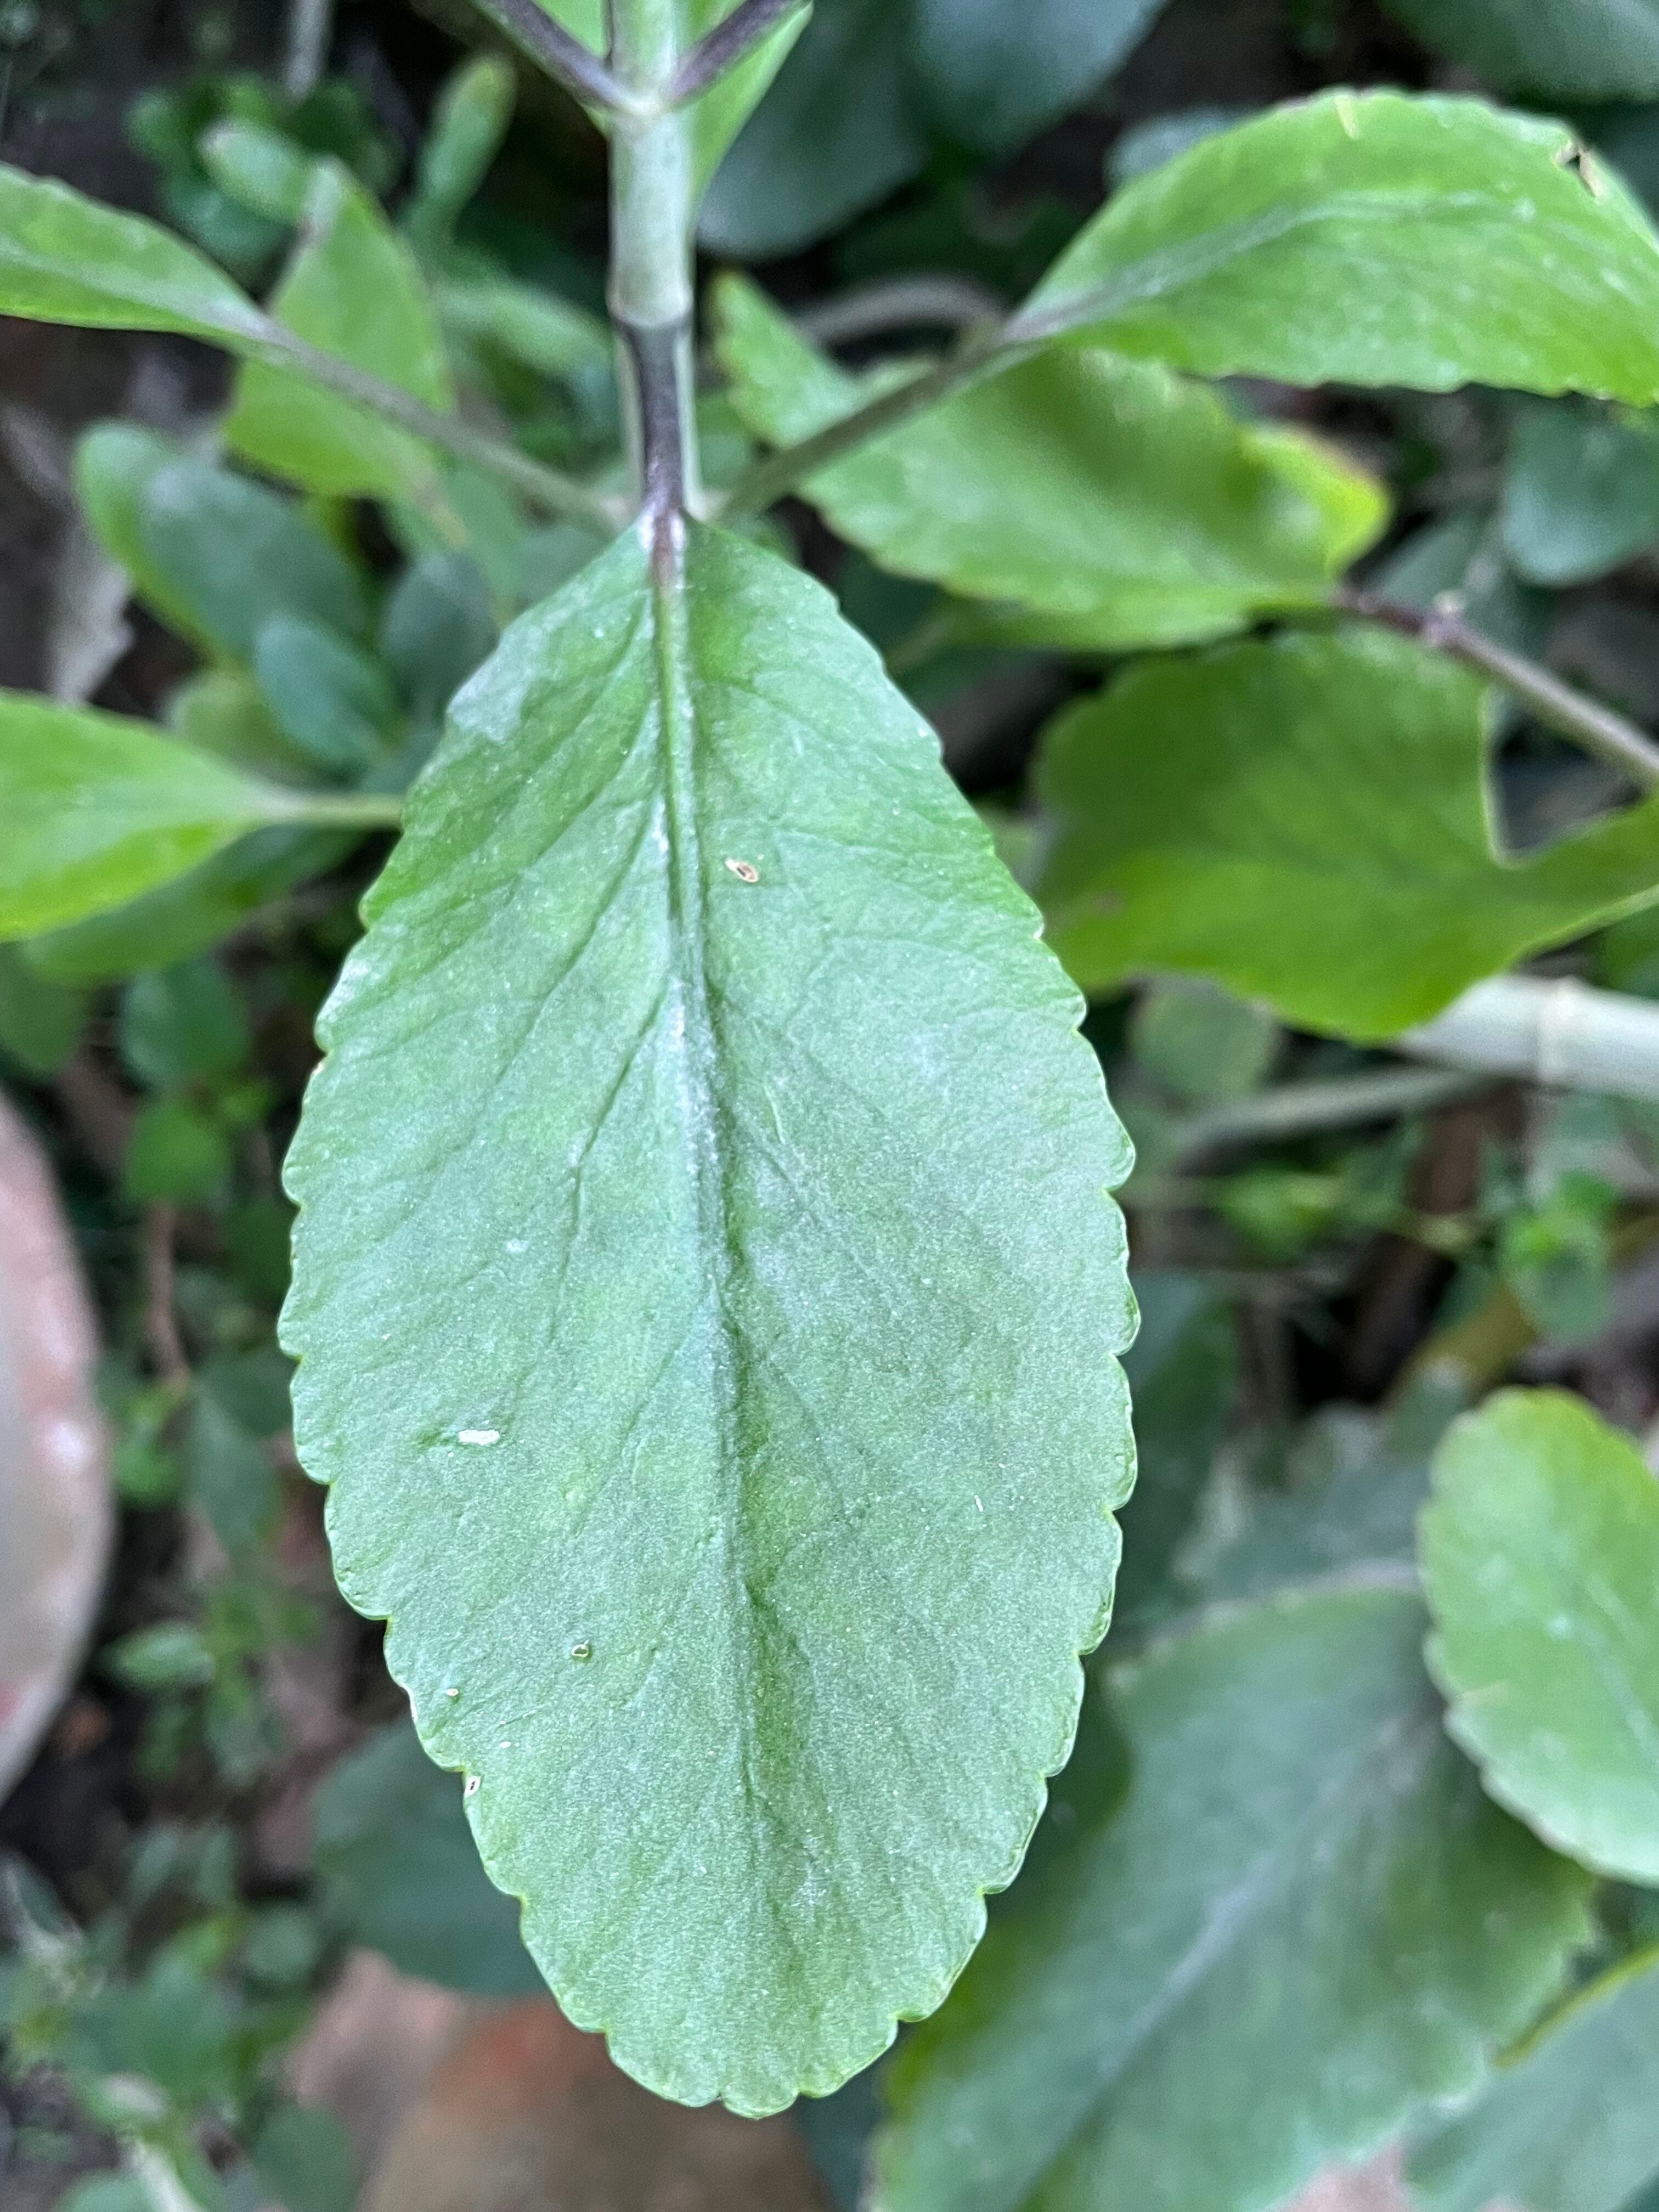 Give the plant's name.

pathorkuci
